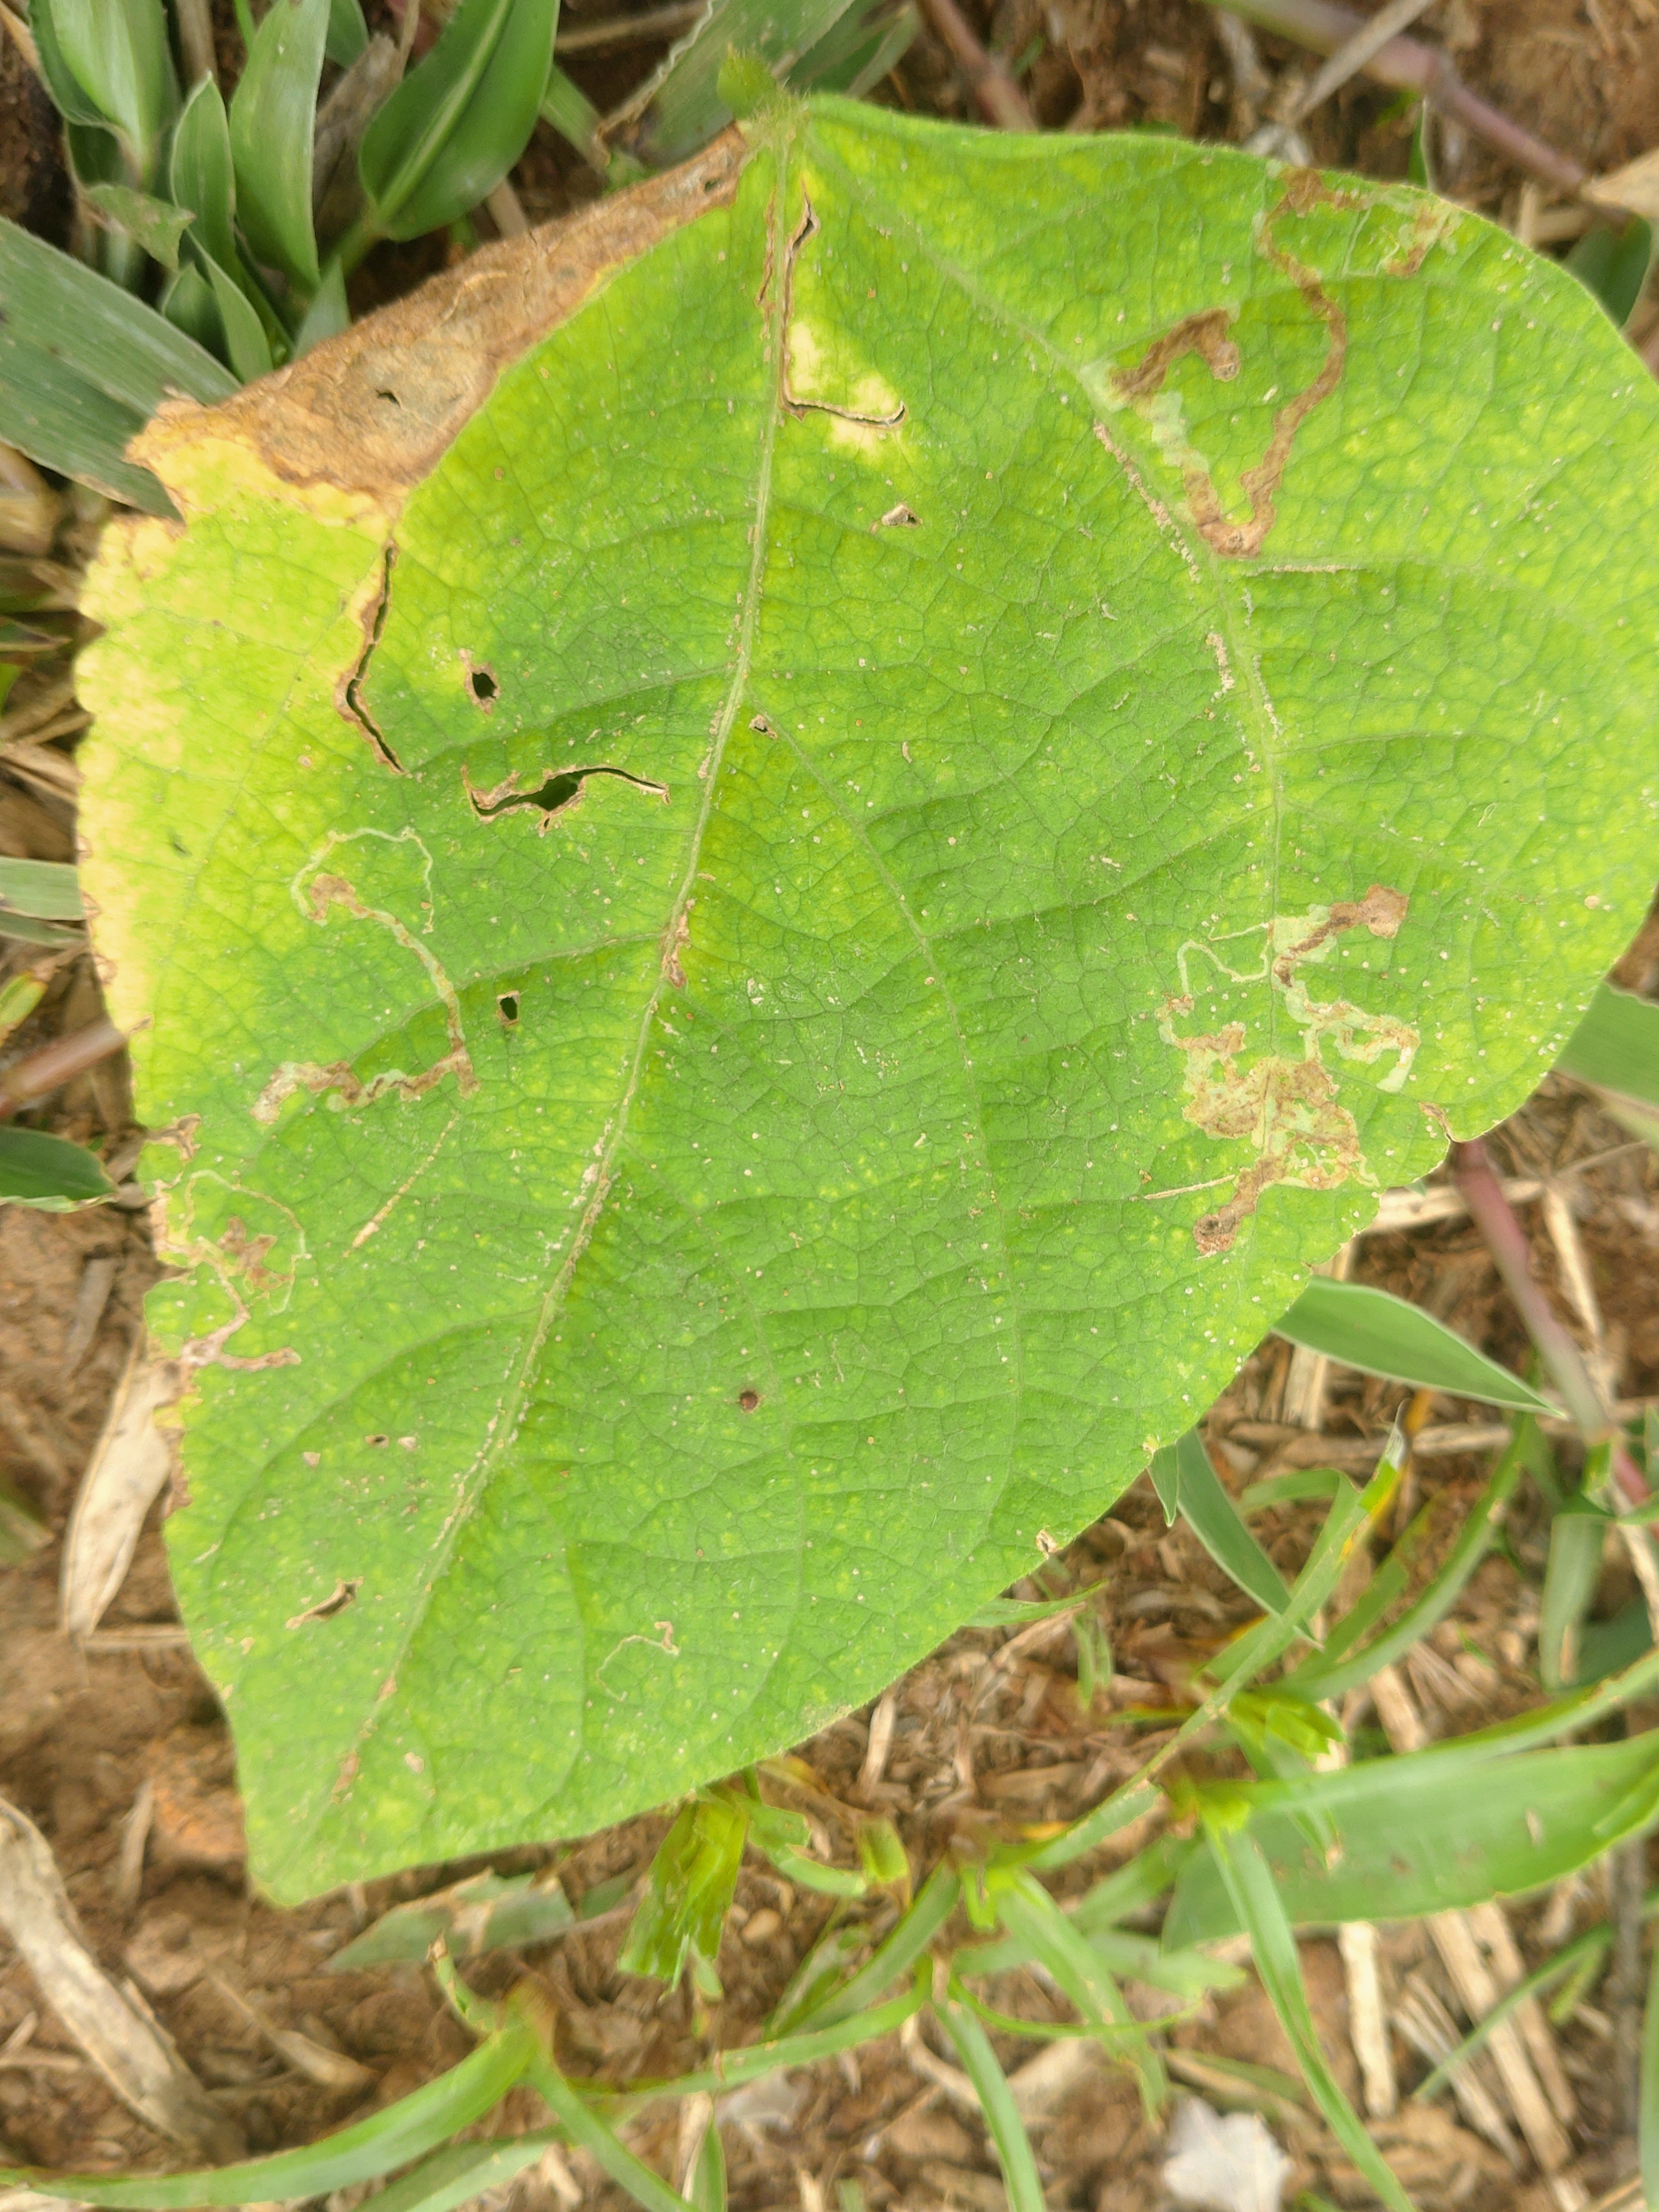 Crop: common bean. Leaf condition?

rust
